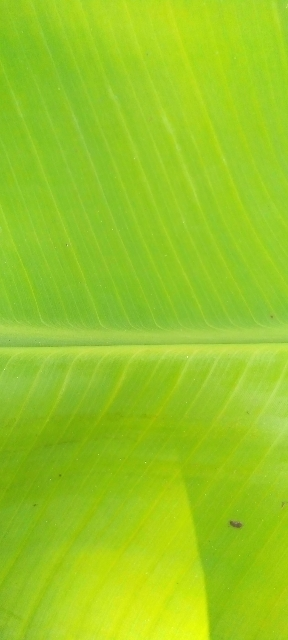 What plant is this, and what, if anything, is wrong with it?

banana, healthy
